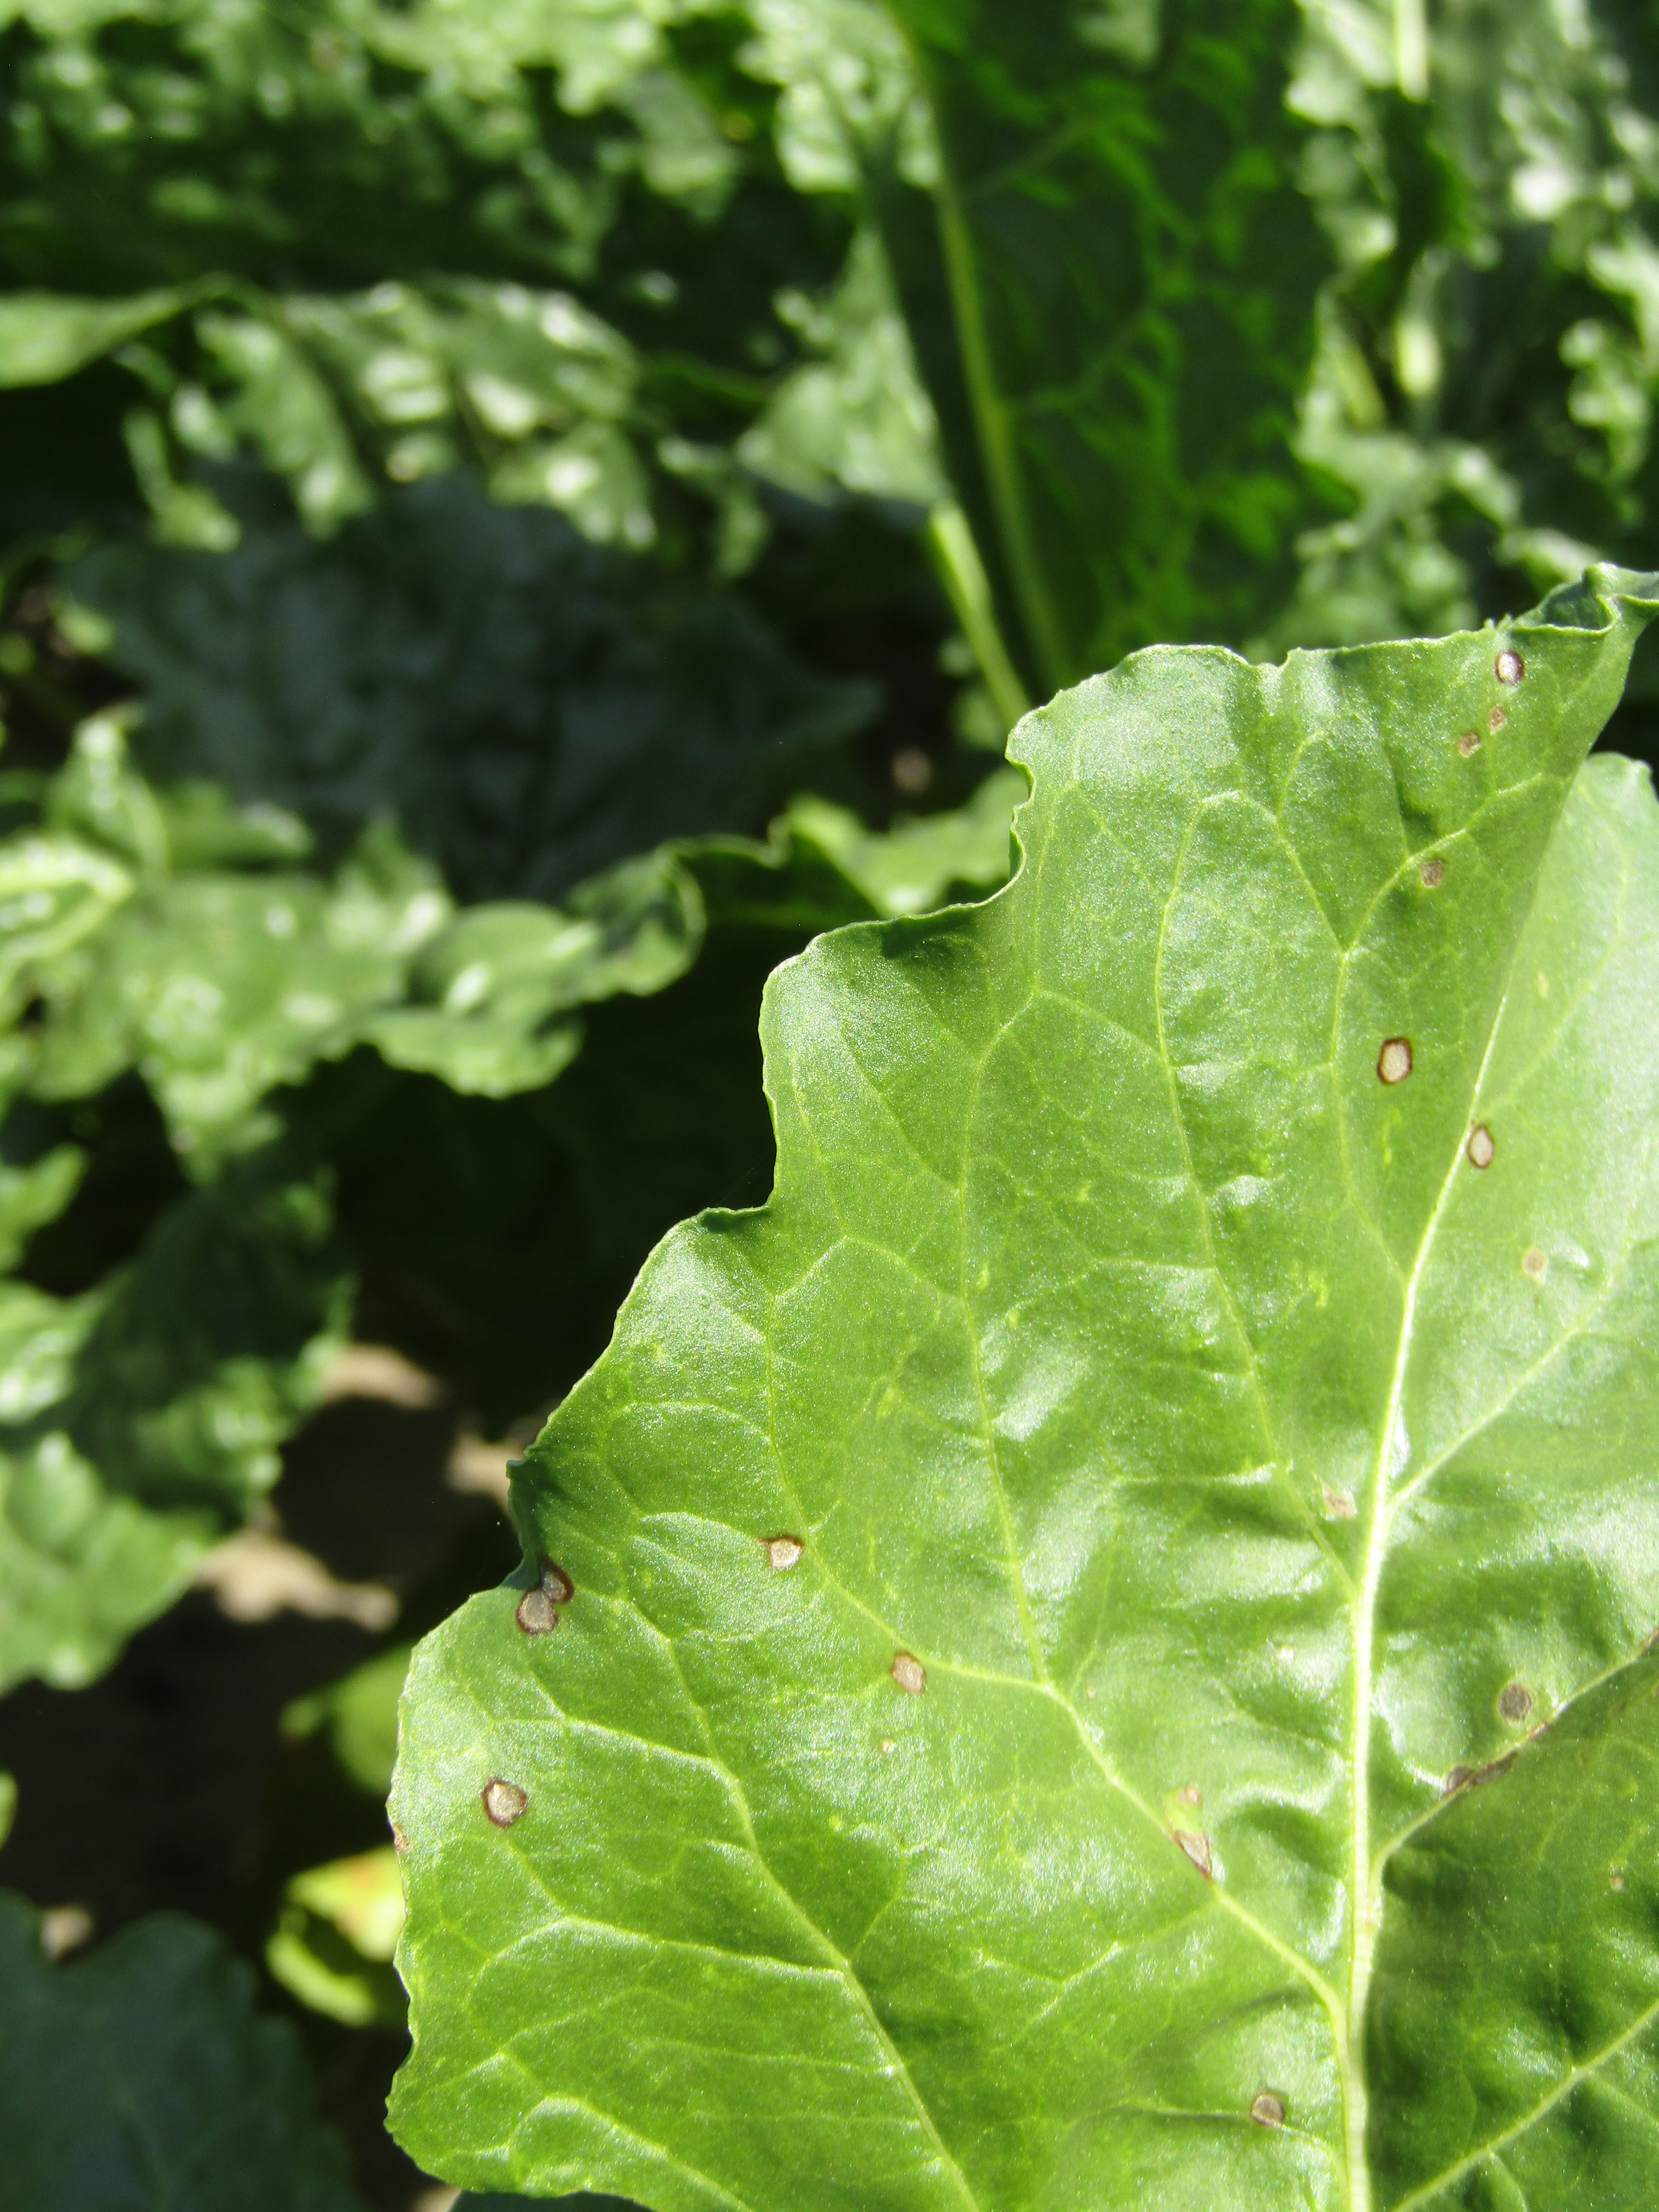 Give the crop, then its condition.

beet, cercospora
